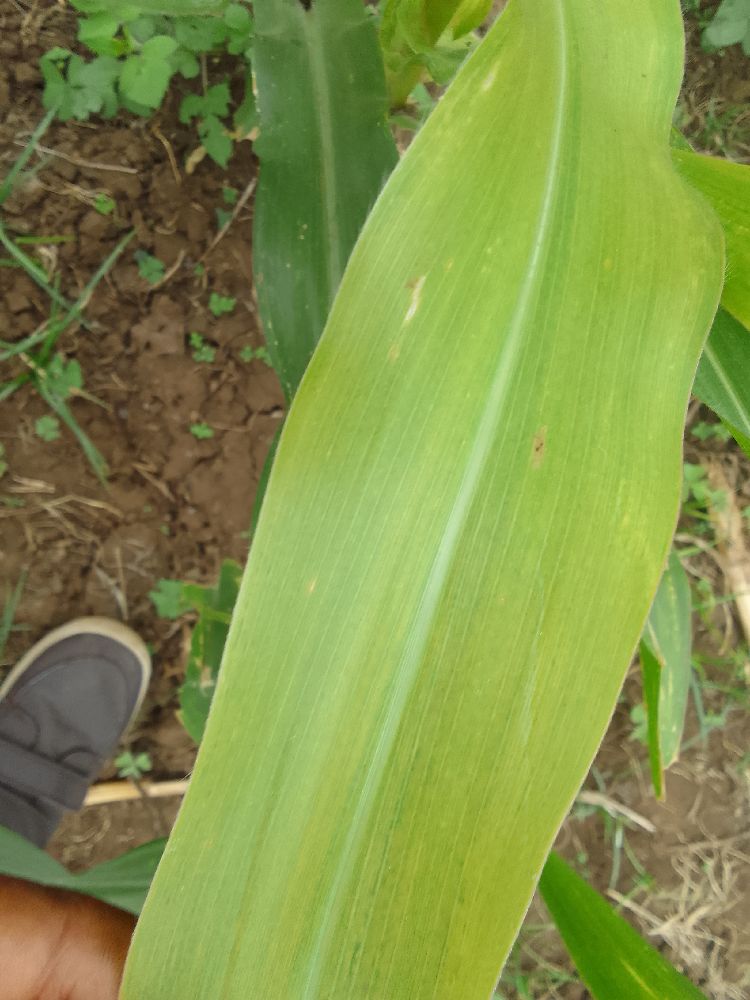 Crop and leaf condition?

maize, maize lethal necrosis
